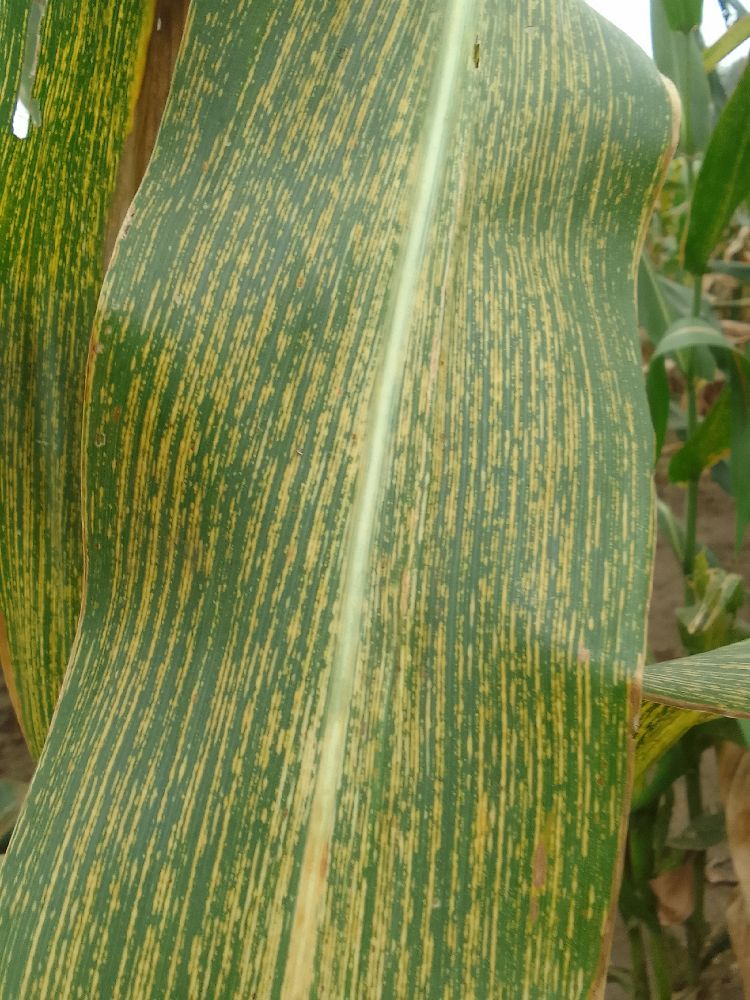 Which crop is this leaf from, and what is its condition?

maize, maize streak virus
